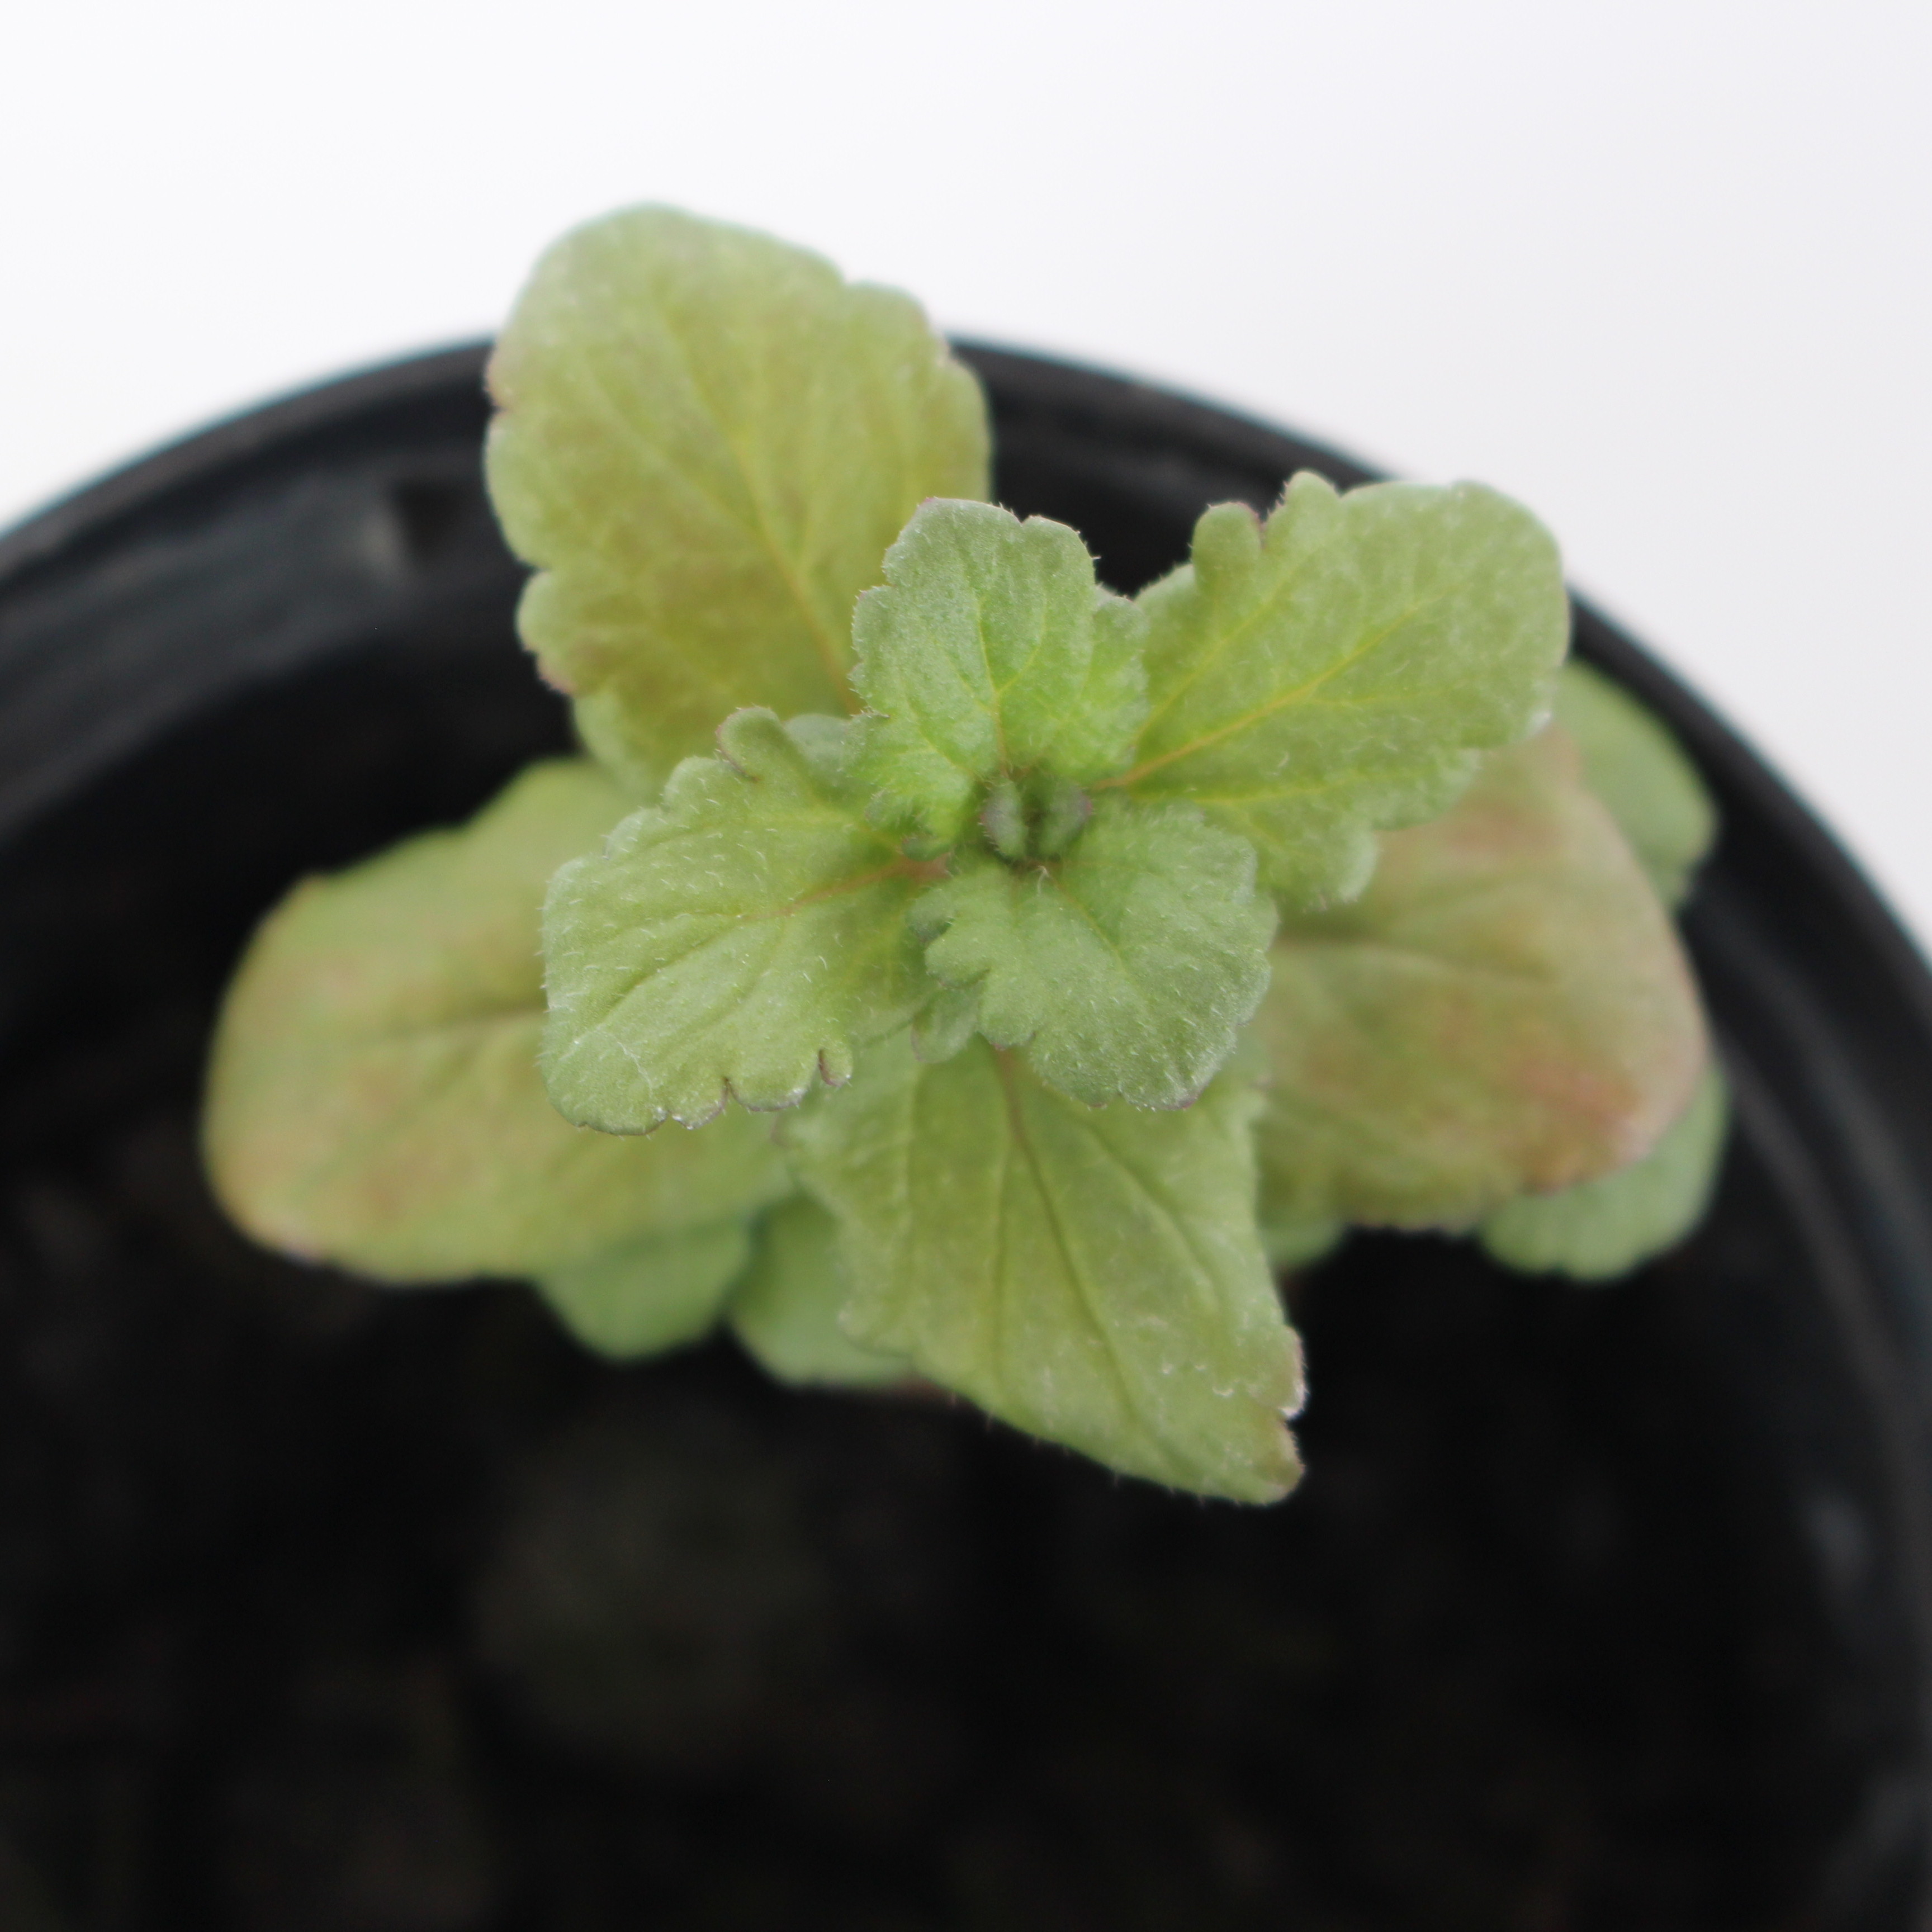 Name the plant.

Veronica persica
